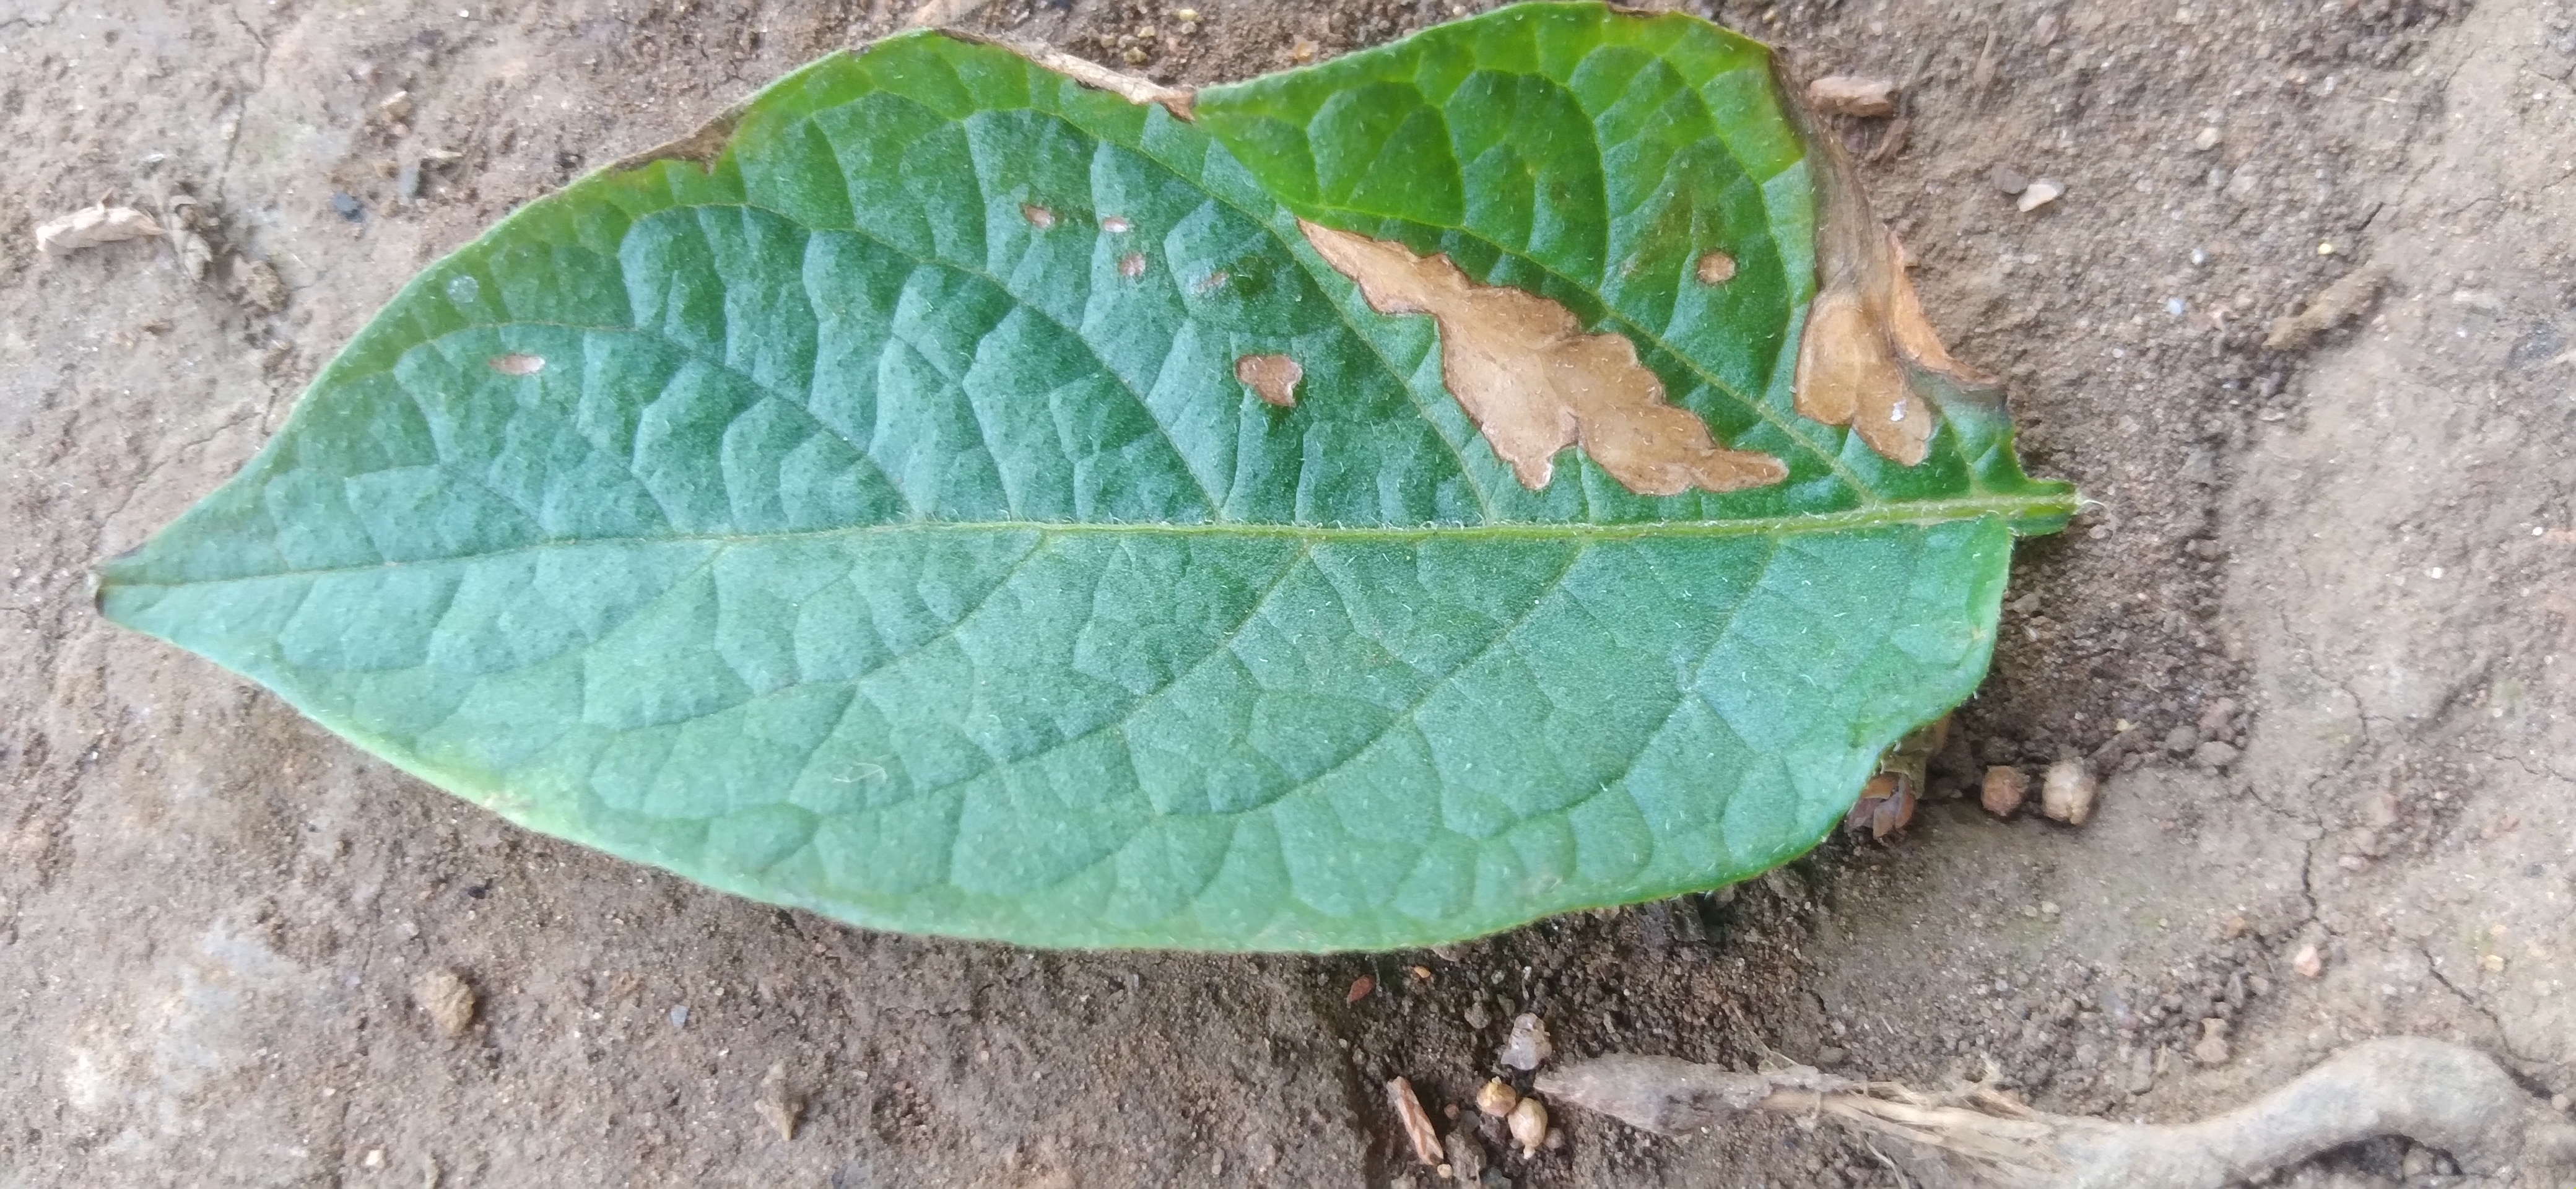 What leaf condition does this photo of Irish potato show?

early blight
